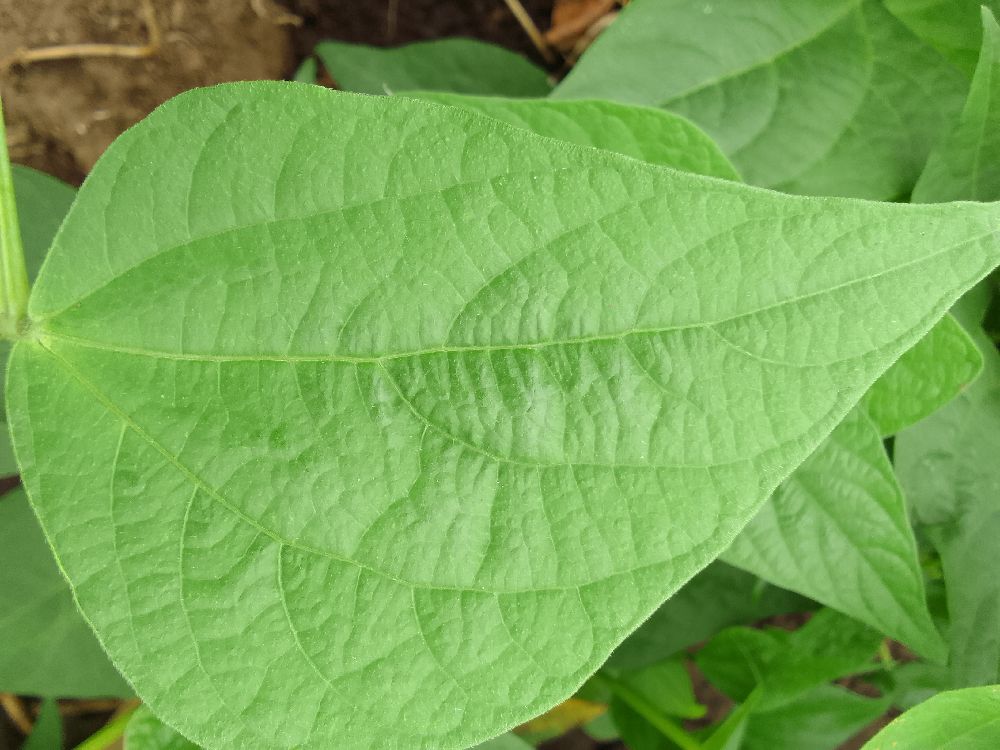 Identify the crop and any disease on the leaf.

common bean, healthy
